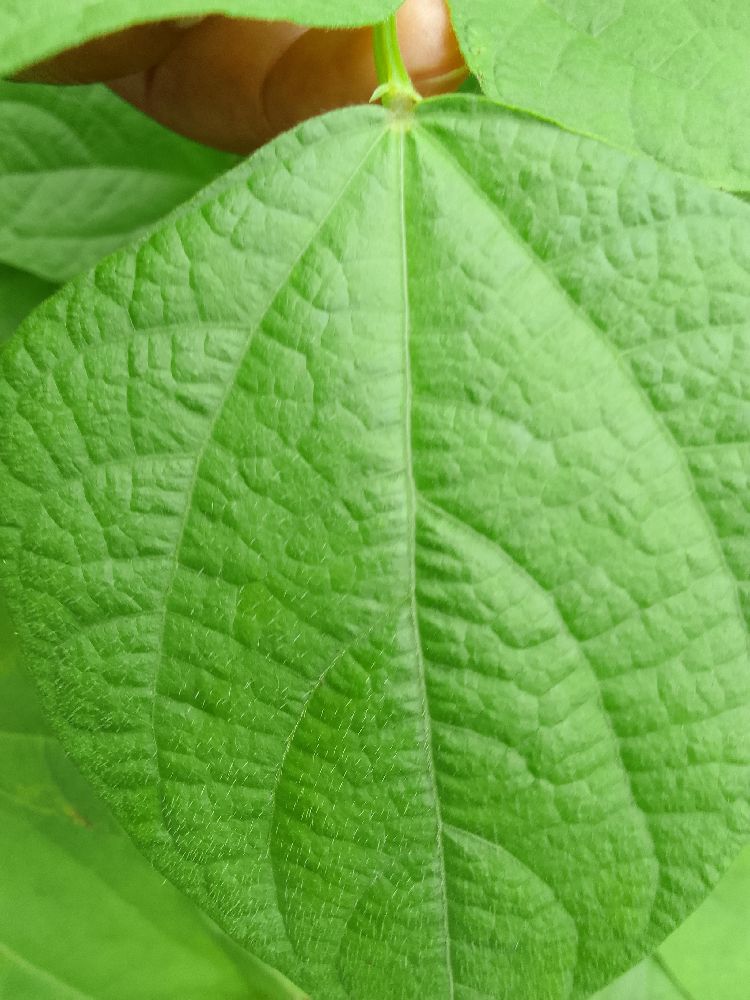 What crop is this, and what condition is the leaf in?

common bean, healthy
